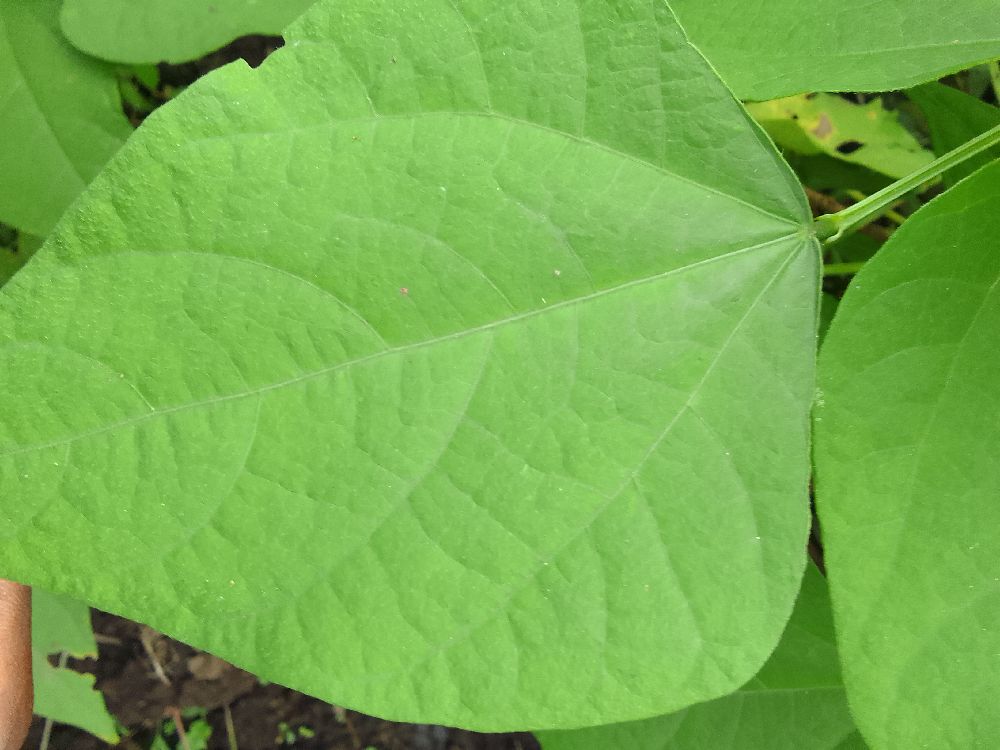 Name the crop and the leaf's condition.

common bean, healthy
